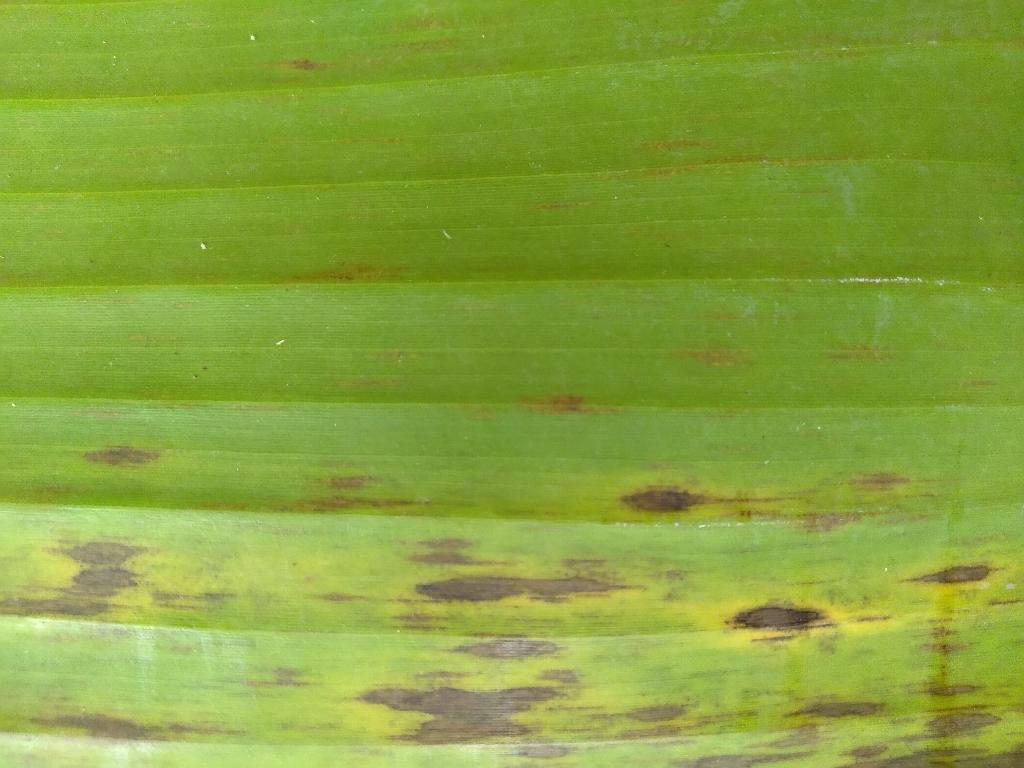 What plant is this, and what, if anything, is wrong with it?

banana, black sigatoka
